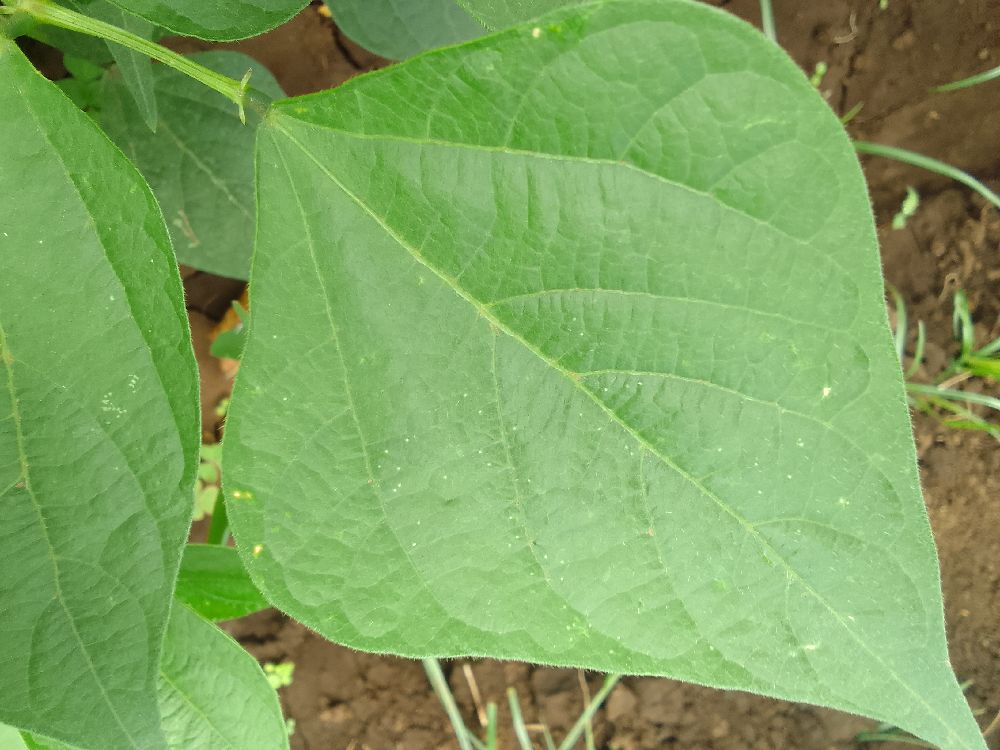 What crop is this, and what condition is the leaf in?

common bean, healthy
